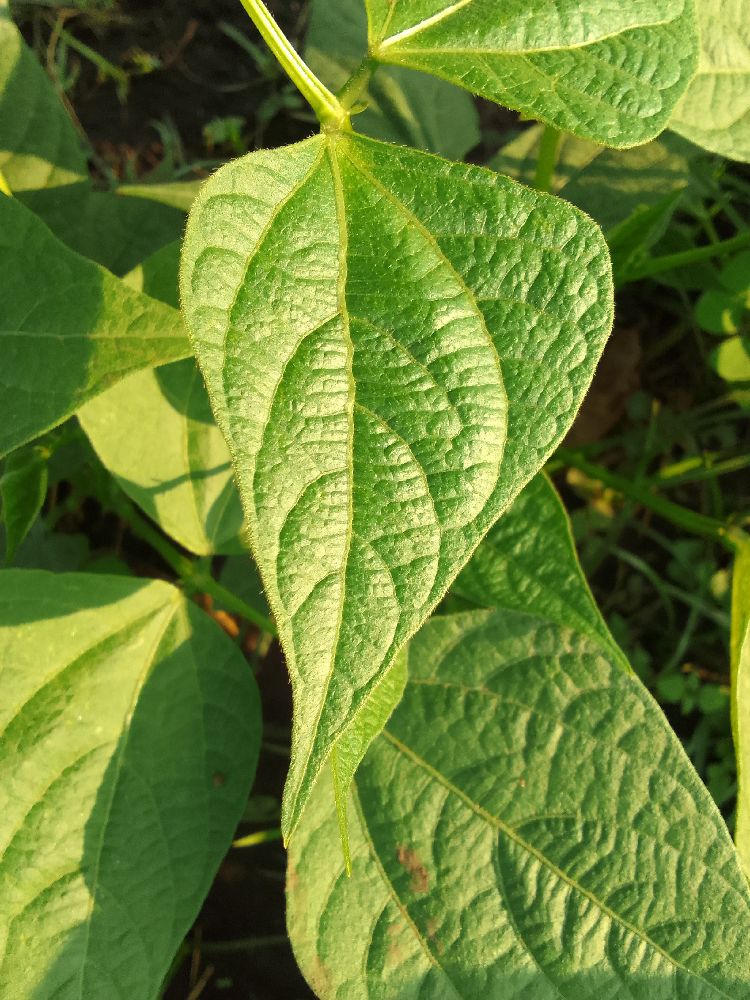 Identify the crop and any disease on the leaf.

common bean, healthy
